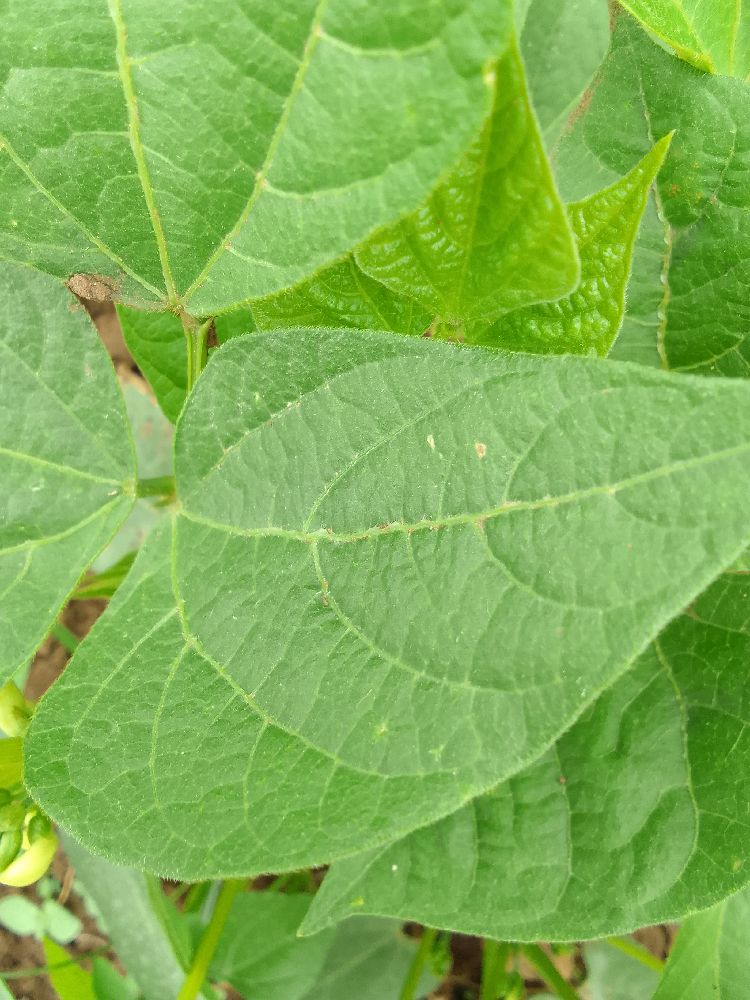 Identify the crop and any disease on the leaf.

common bean, healthy
